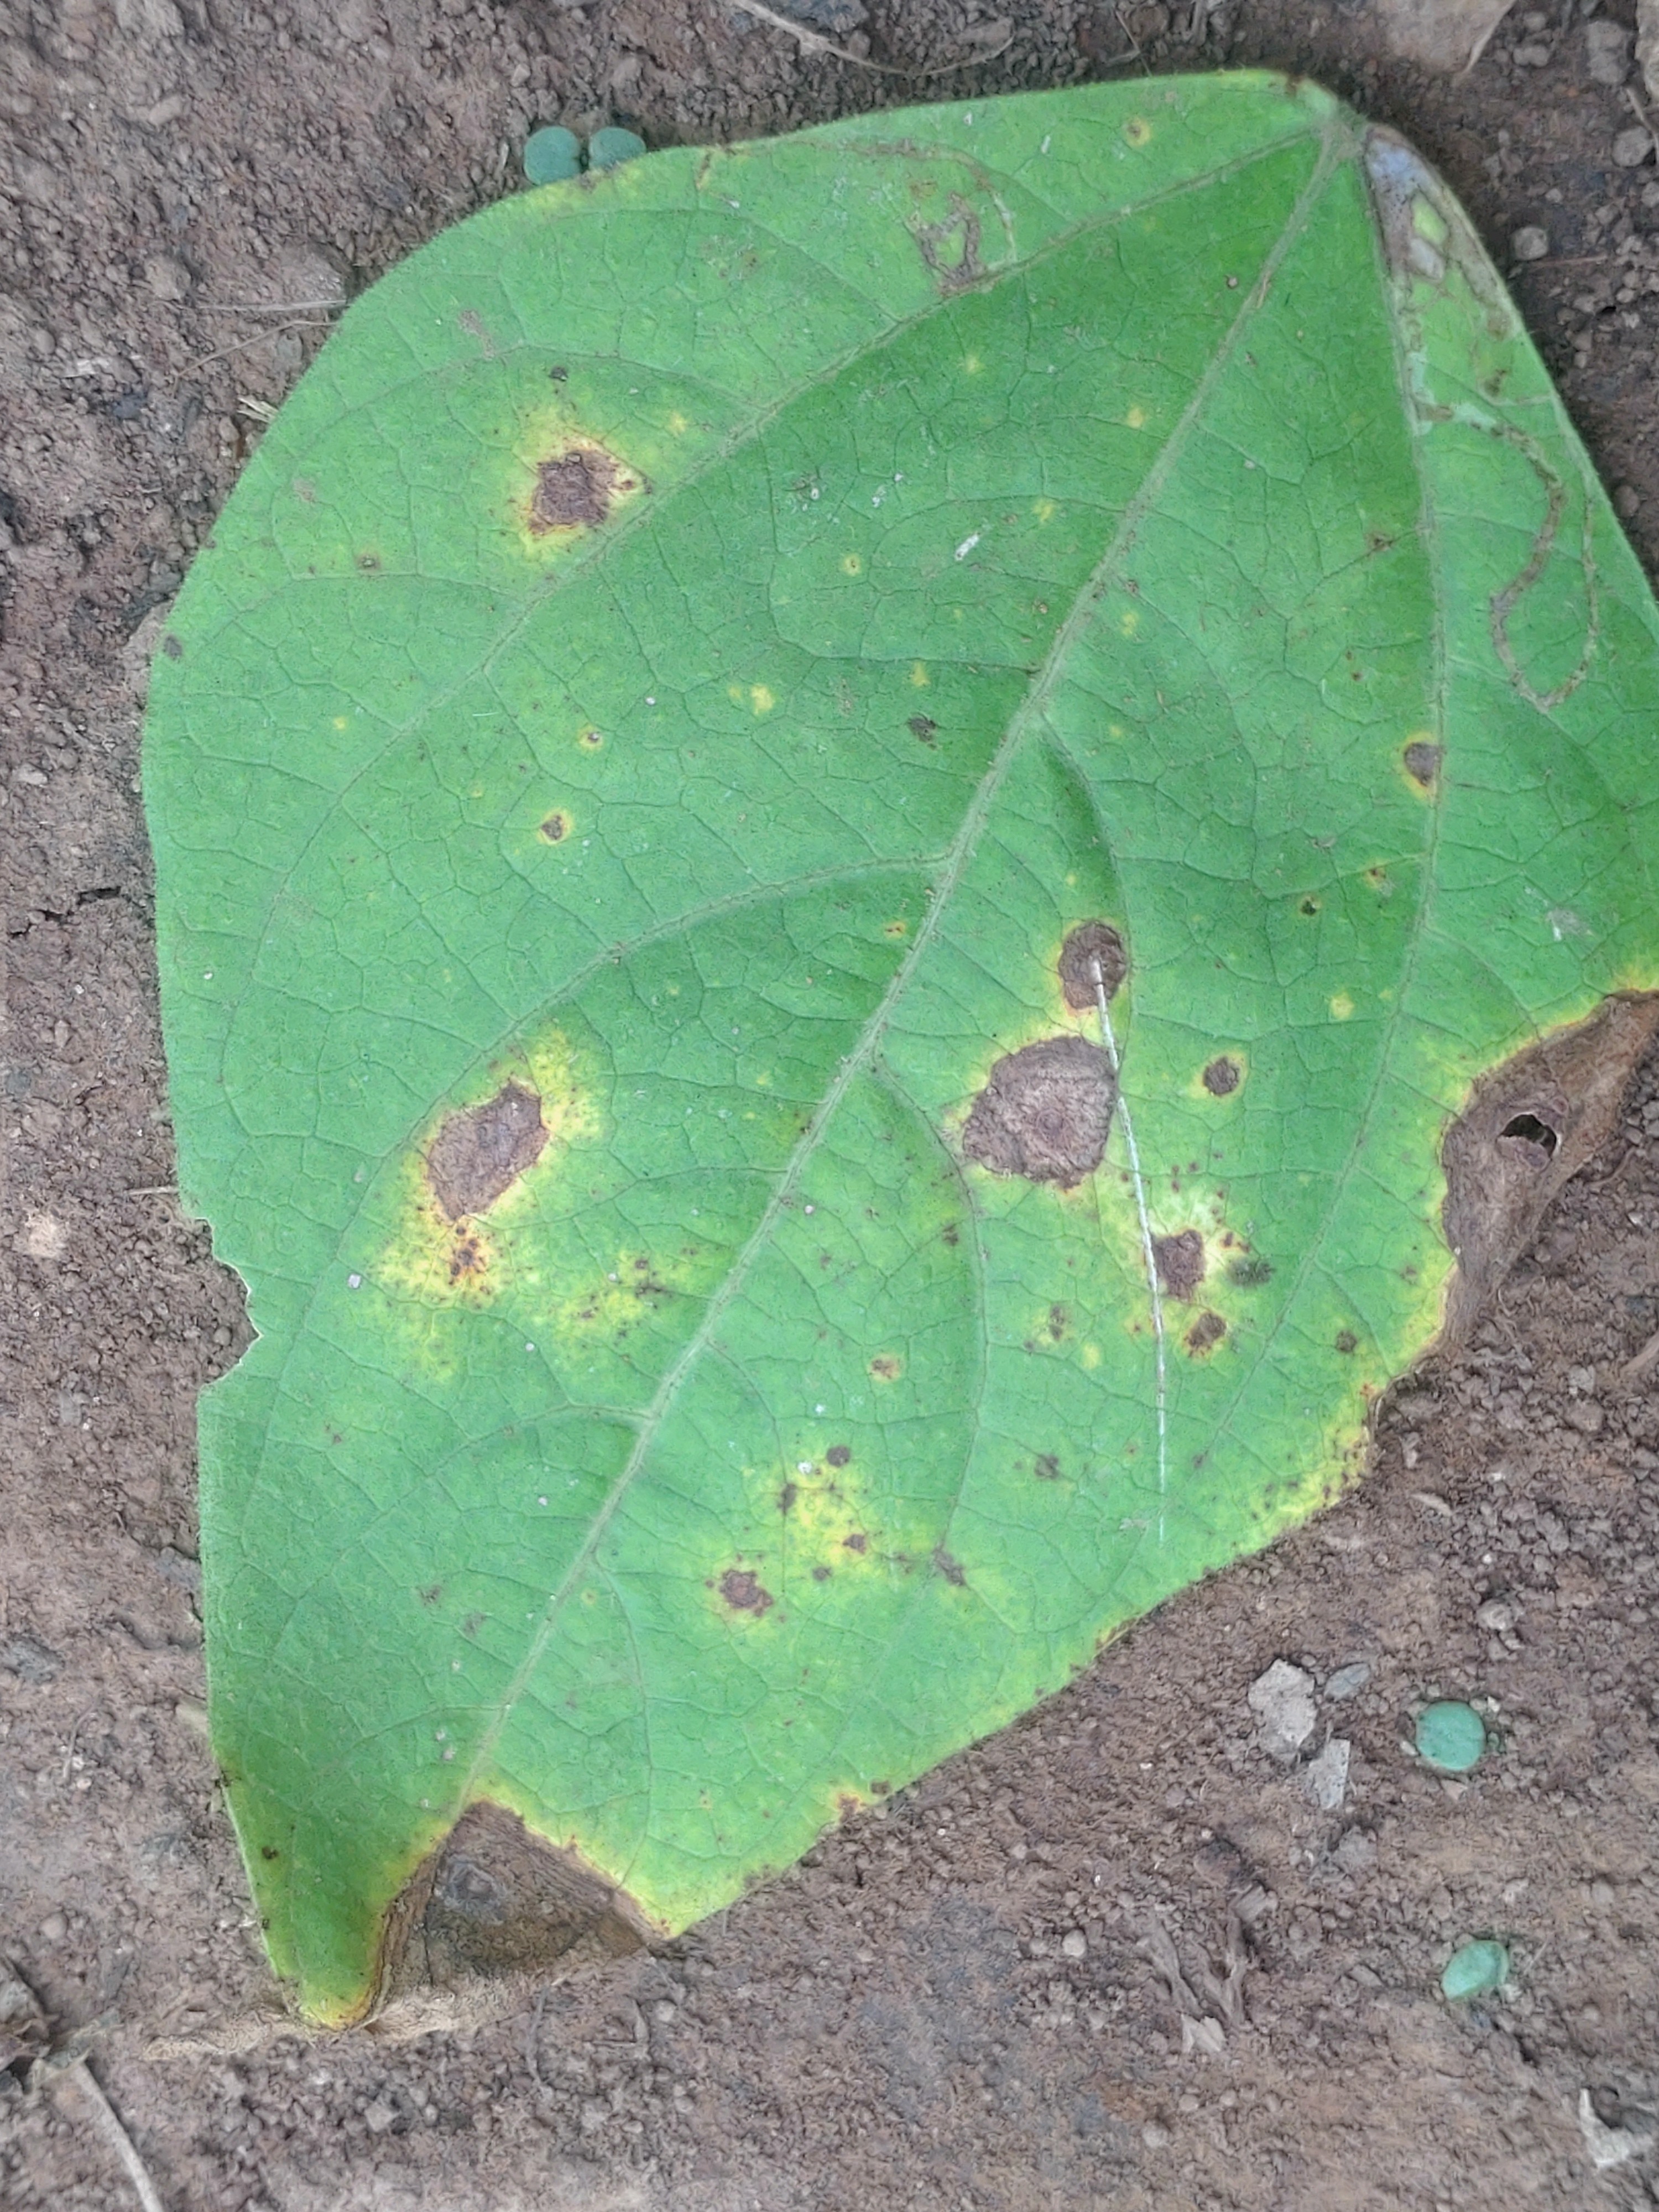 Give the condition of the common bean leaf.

rust
